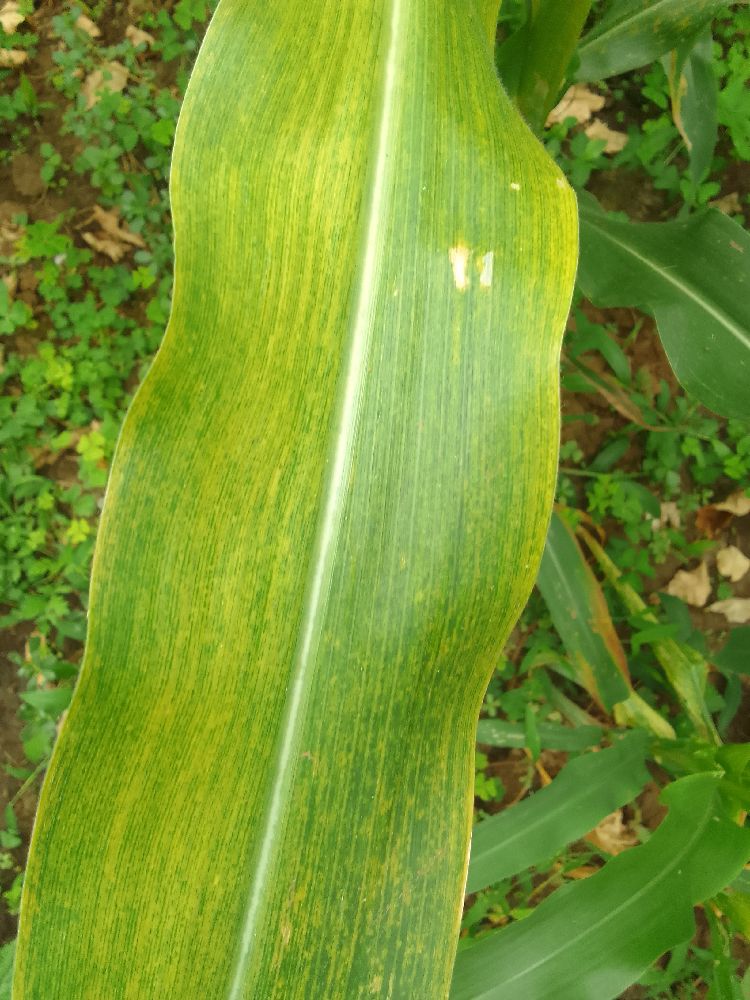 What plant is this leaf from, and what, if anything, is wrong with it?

maize, maize lethal necrosis
